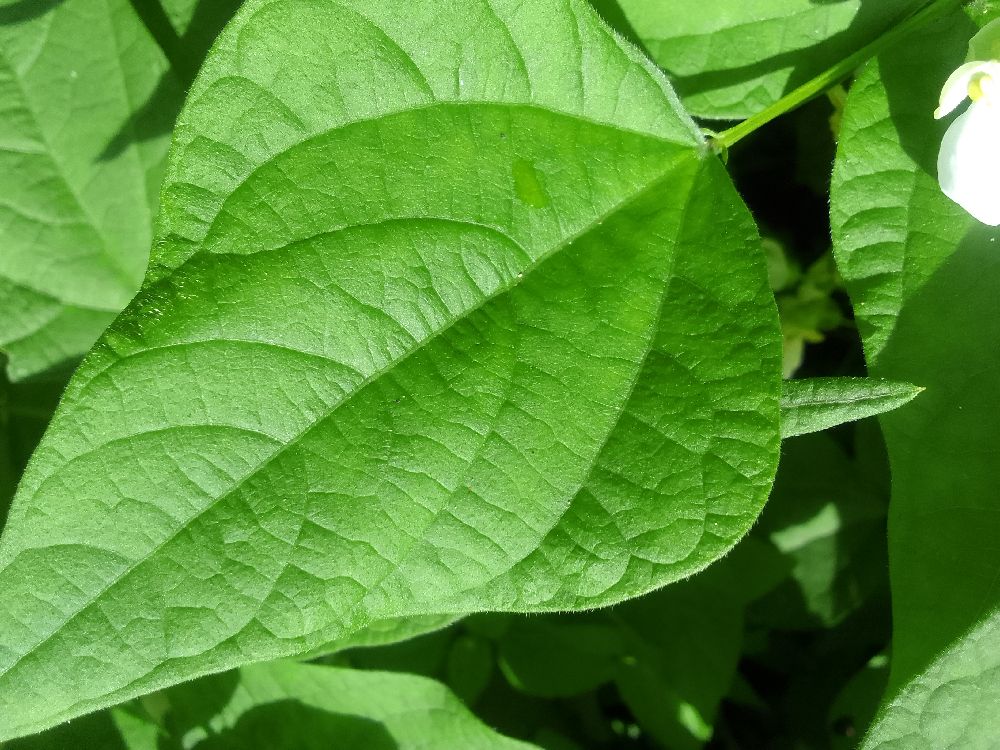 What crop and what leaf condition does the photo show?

common bean, healthy
